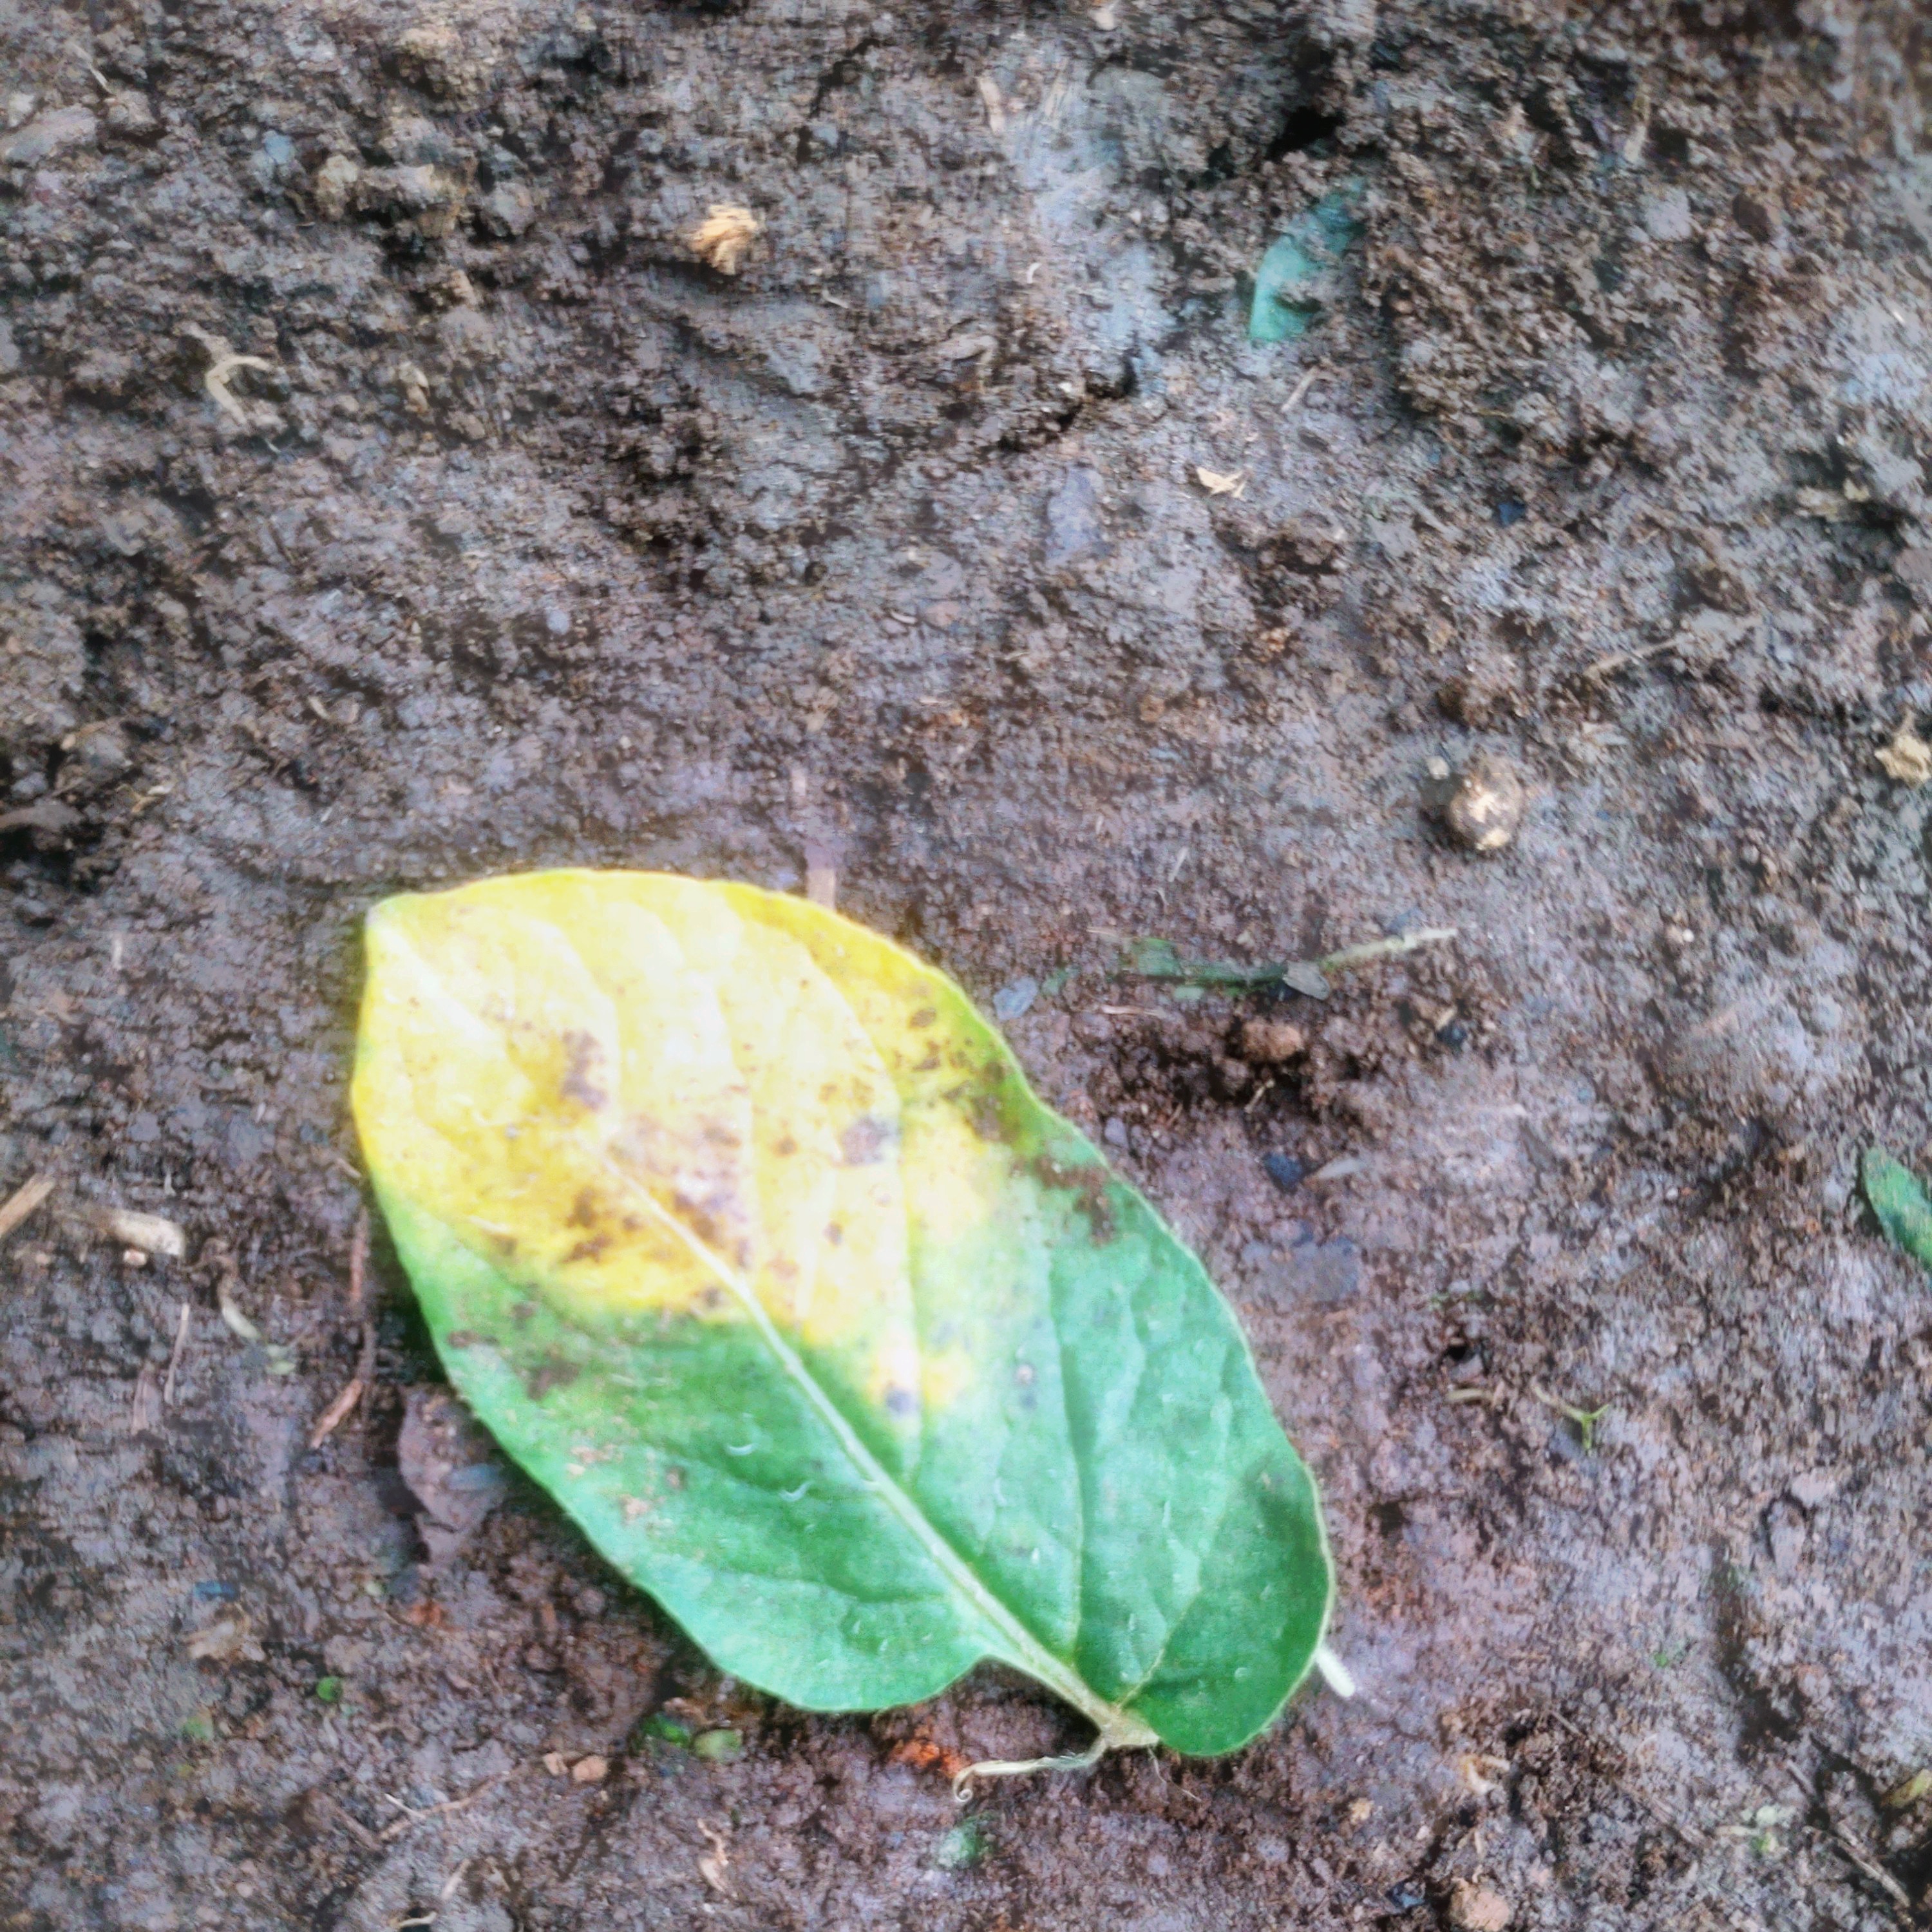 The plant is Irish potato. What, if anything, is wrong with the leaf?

late blight
